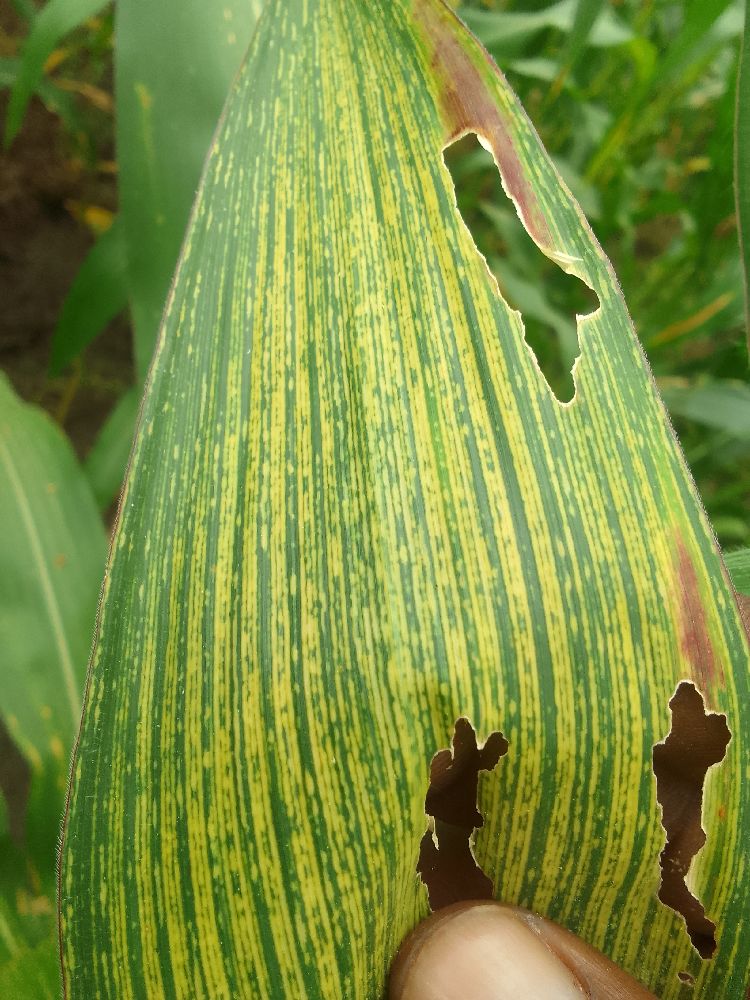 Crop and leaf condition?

maize, maize streak virus
